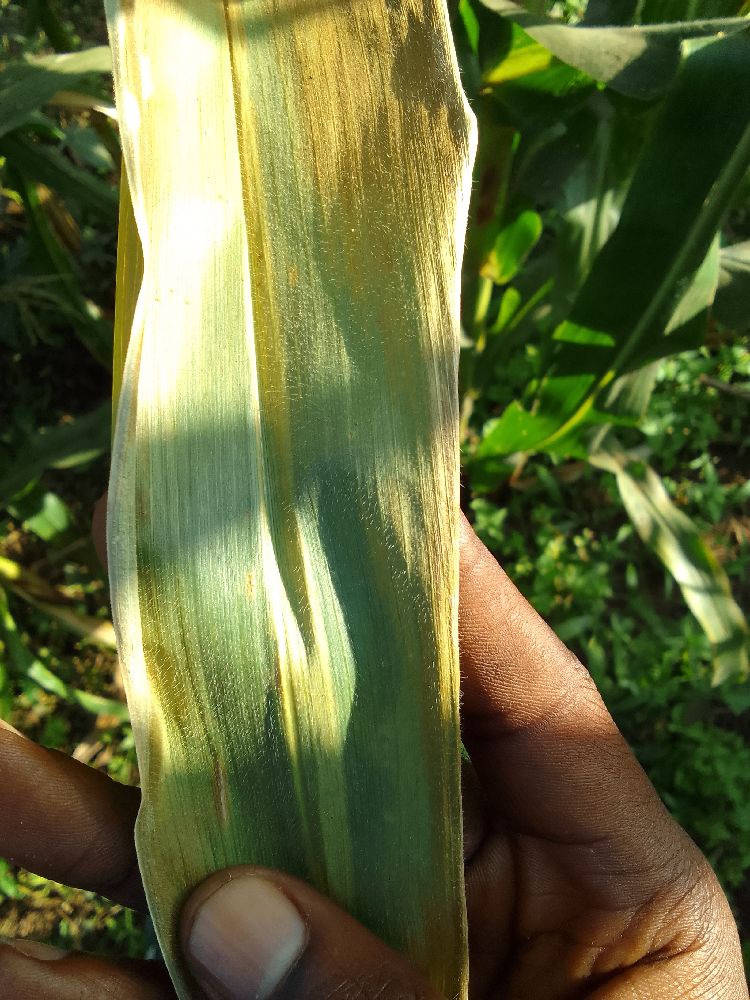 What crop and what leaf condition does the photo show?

maize, maize lethal necrosis
